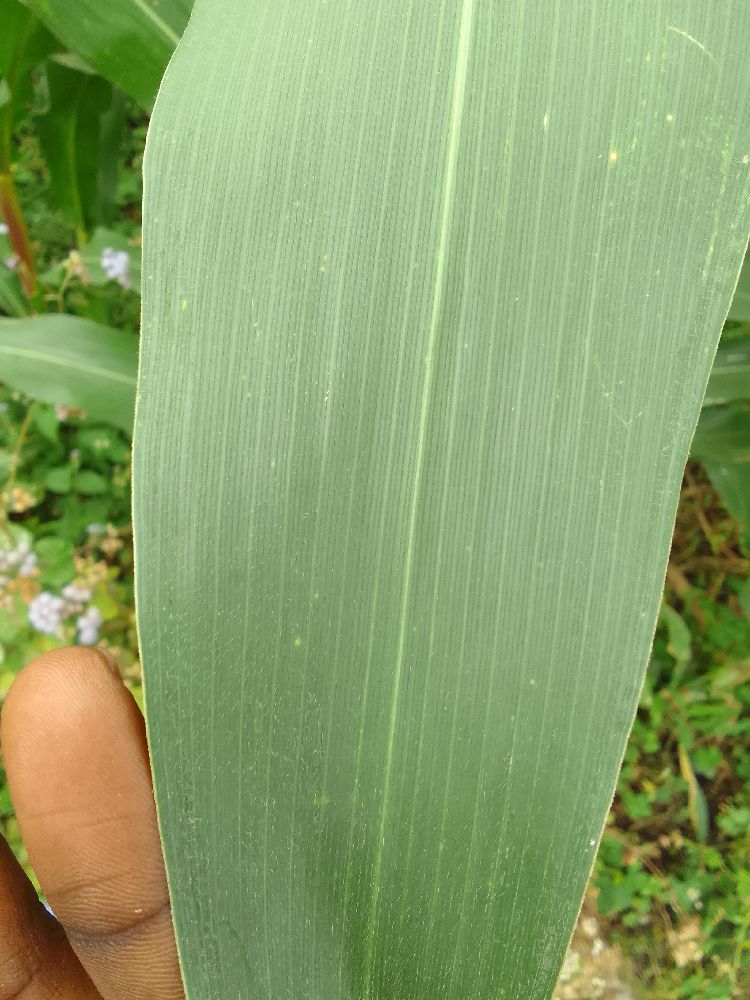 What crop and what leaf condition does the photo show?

maize, healthy
